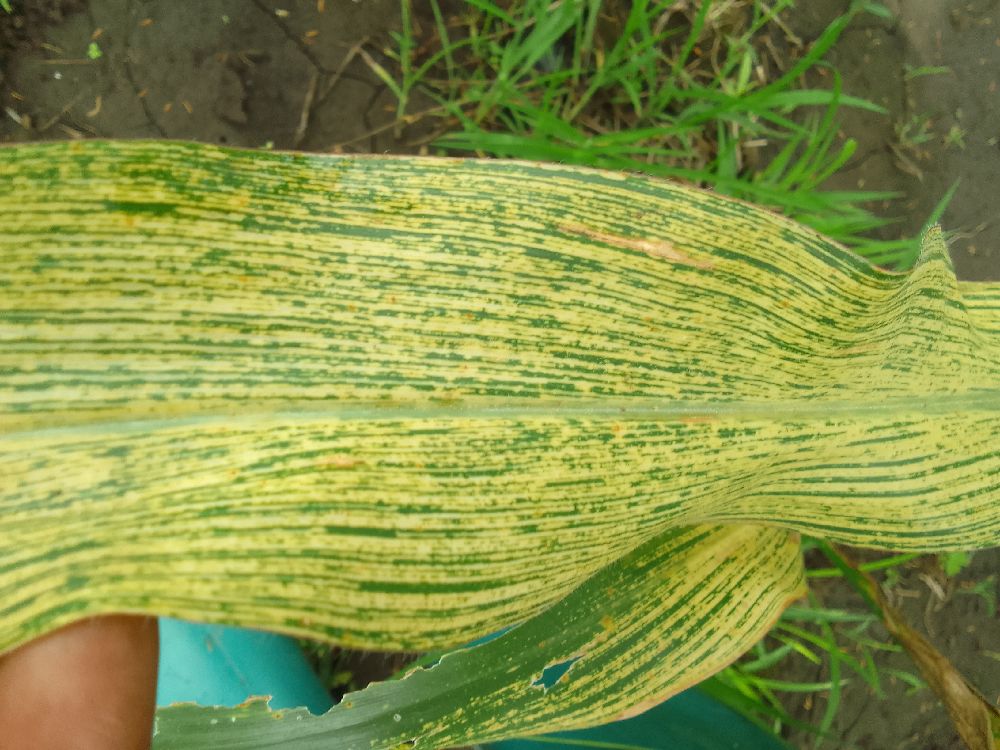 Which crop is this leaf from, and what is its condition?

maize, maize streak virus
